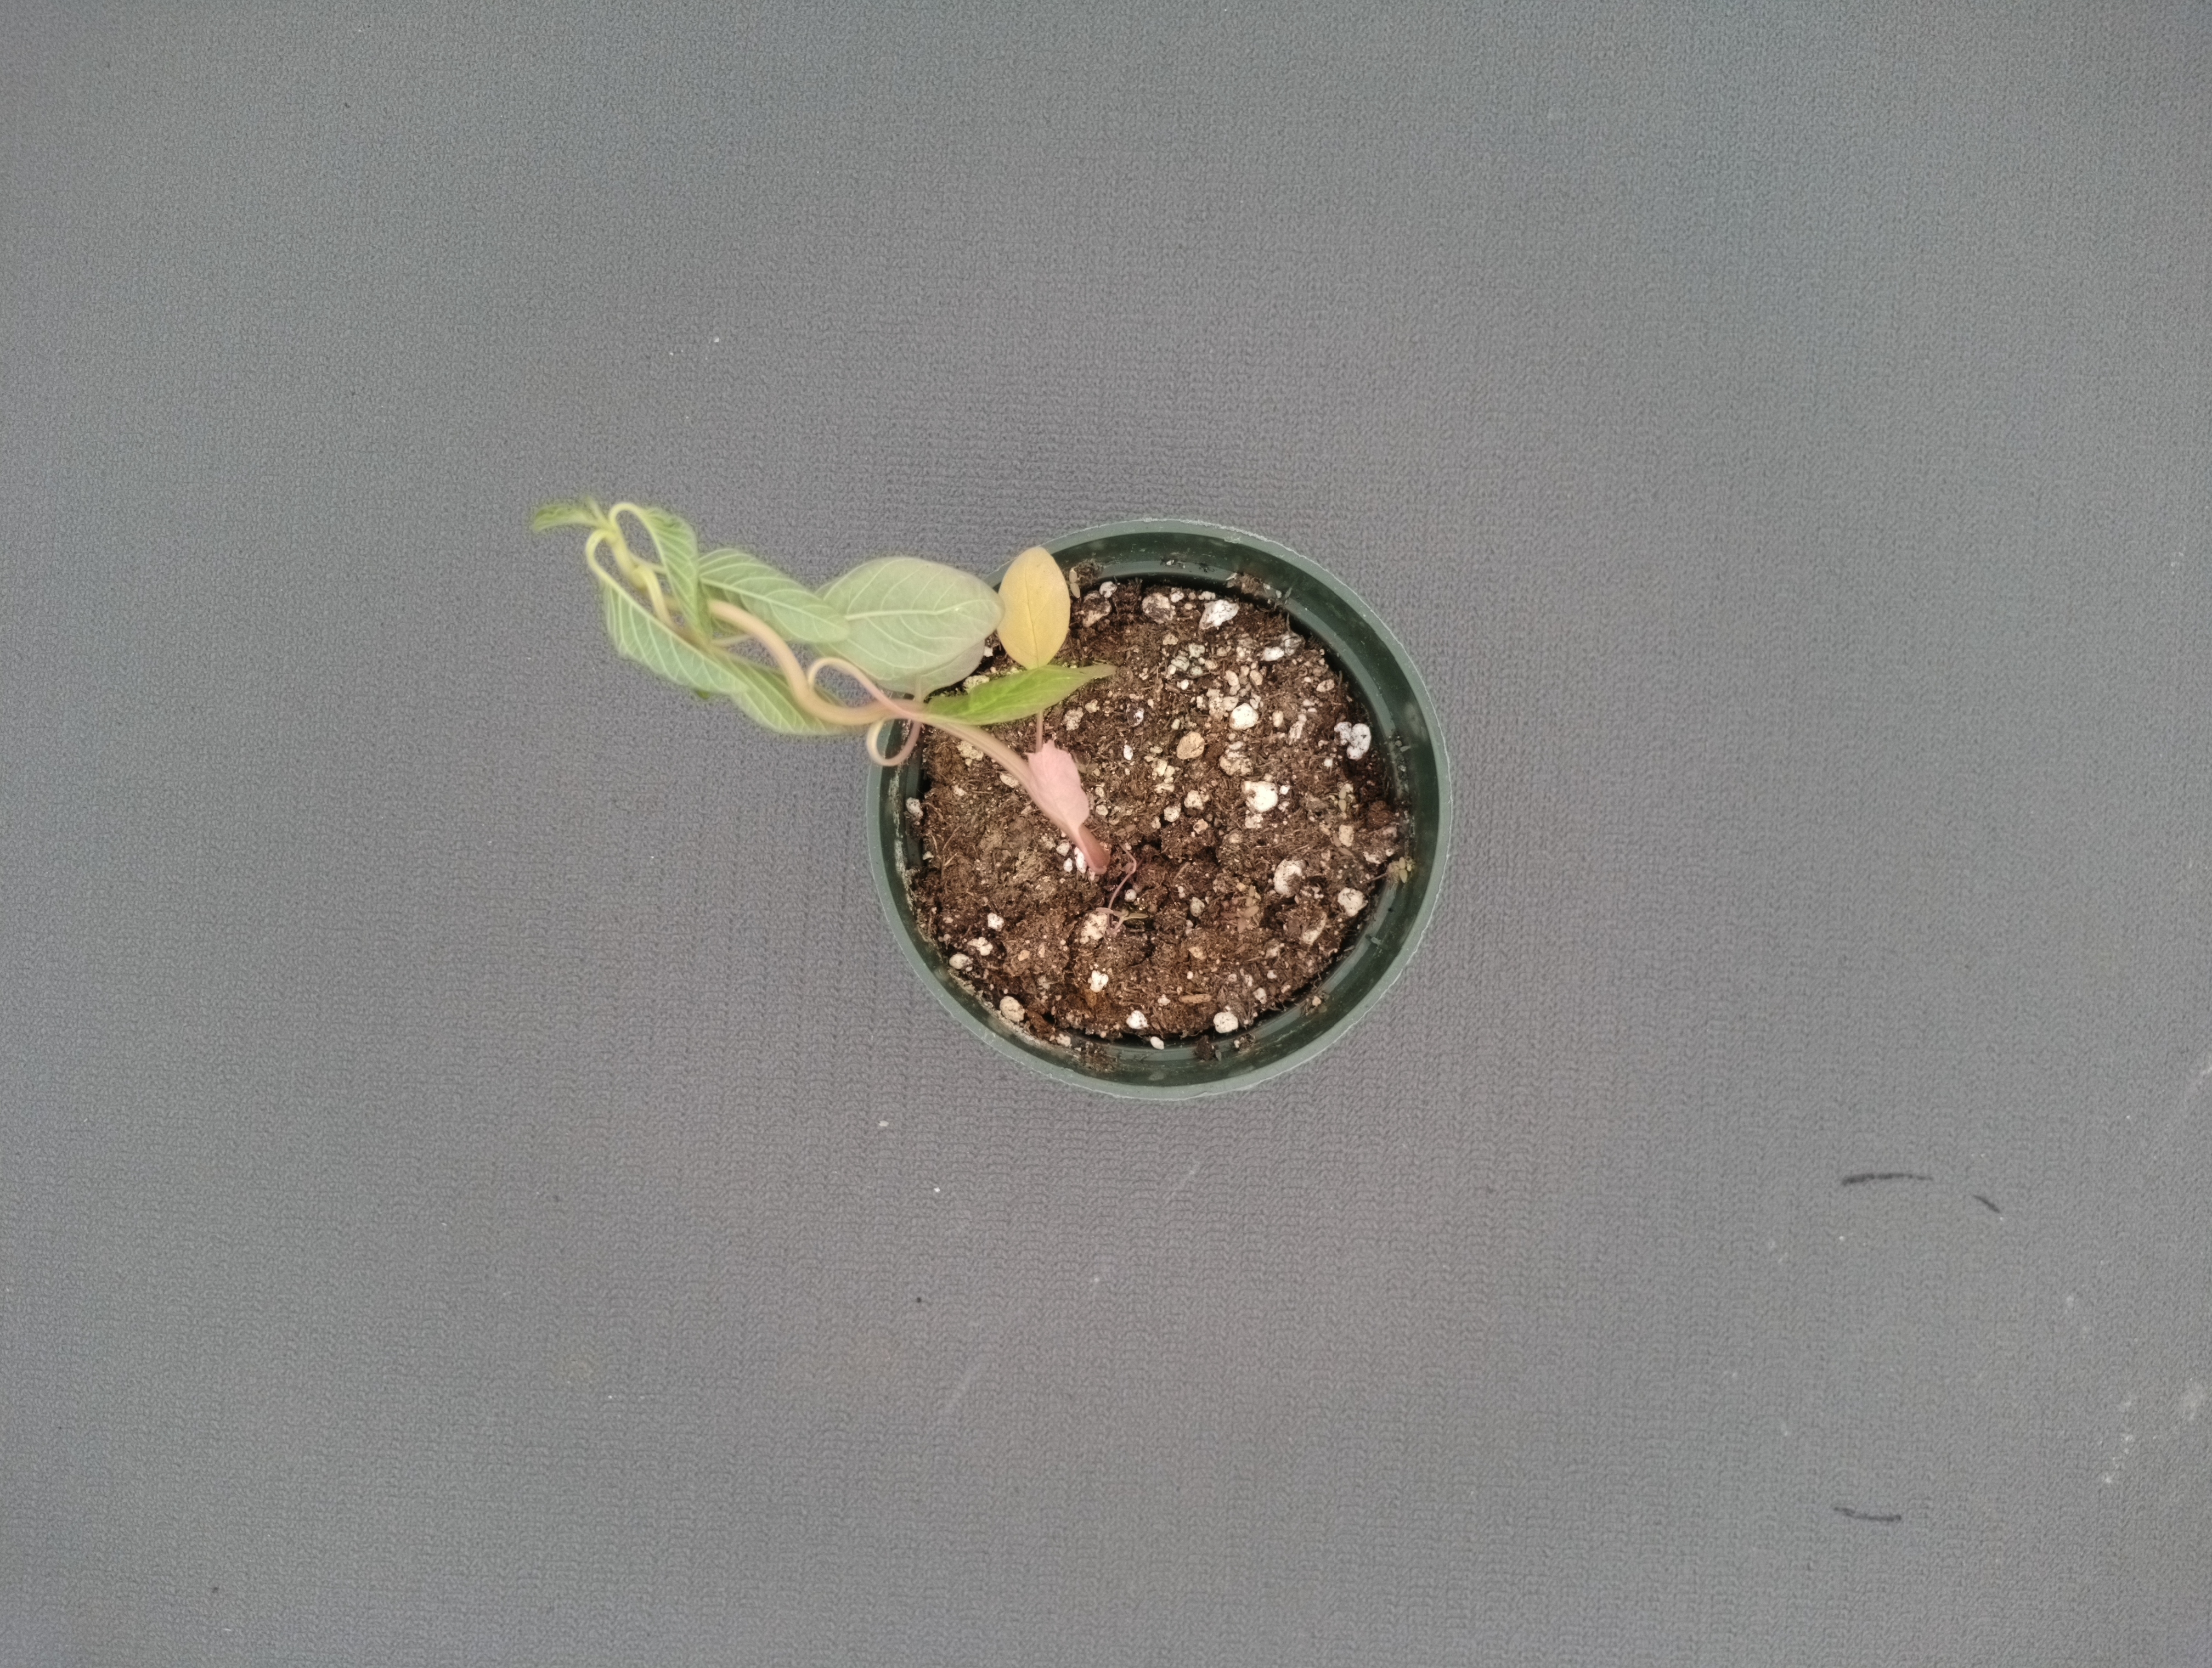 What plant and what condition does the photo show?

waterhemp, epinasty
